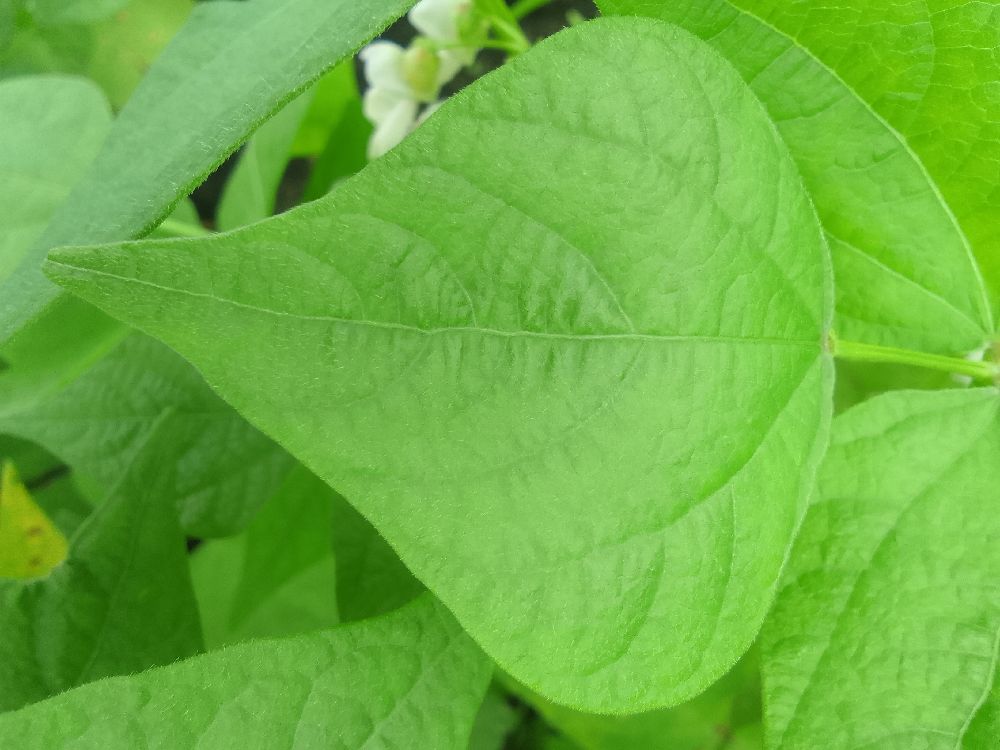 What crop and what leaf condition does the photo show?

common bean, healthy
